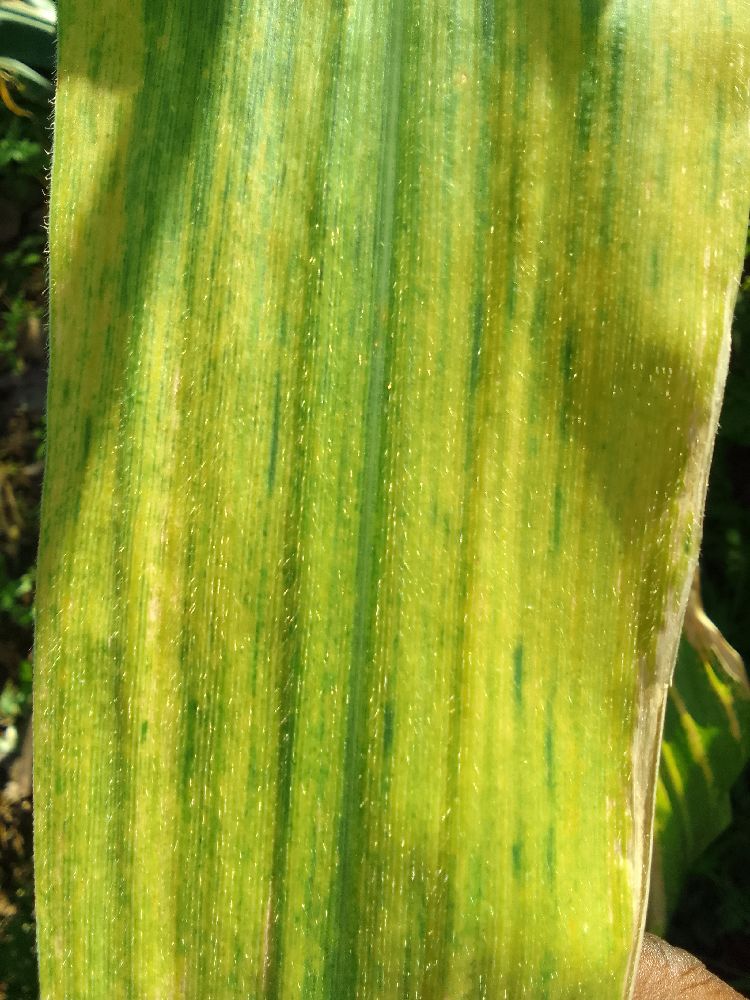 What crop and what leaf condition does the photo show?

maize, maize lethal necrosis
